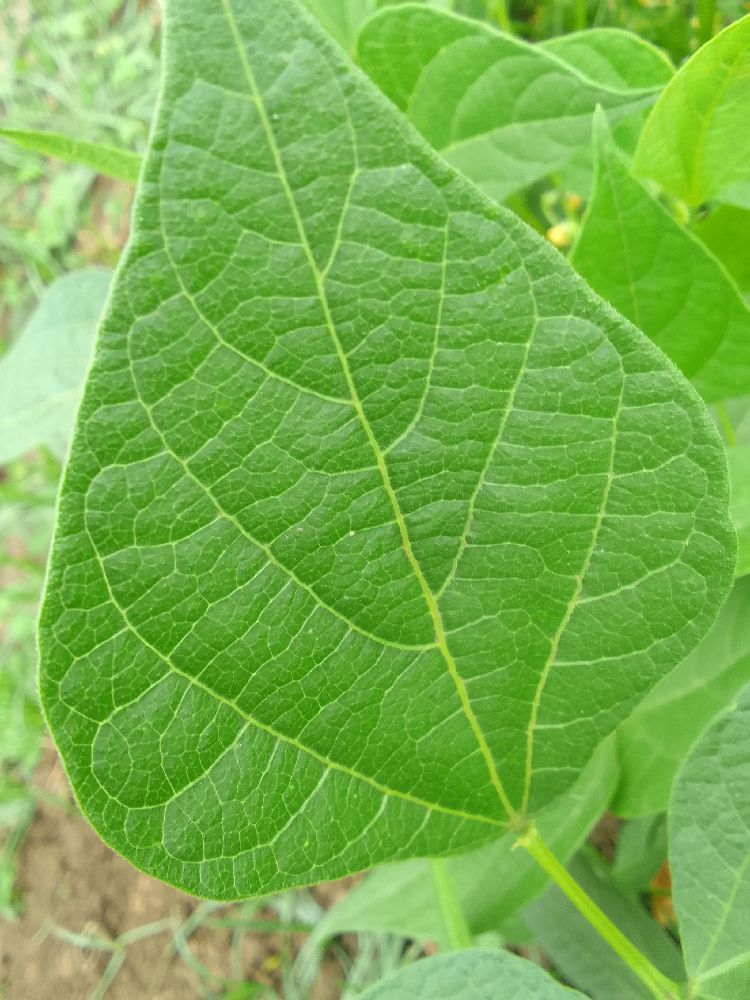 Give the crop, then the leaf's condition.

common bean, healthy
